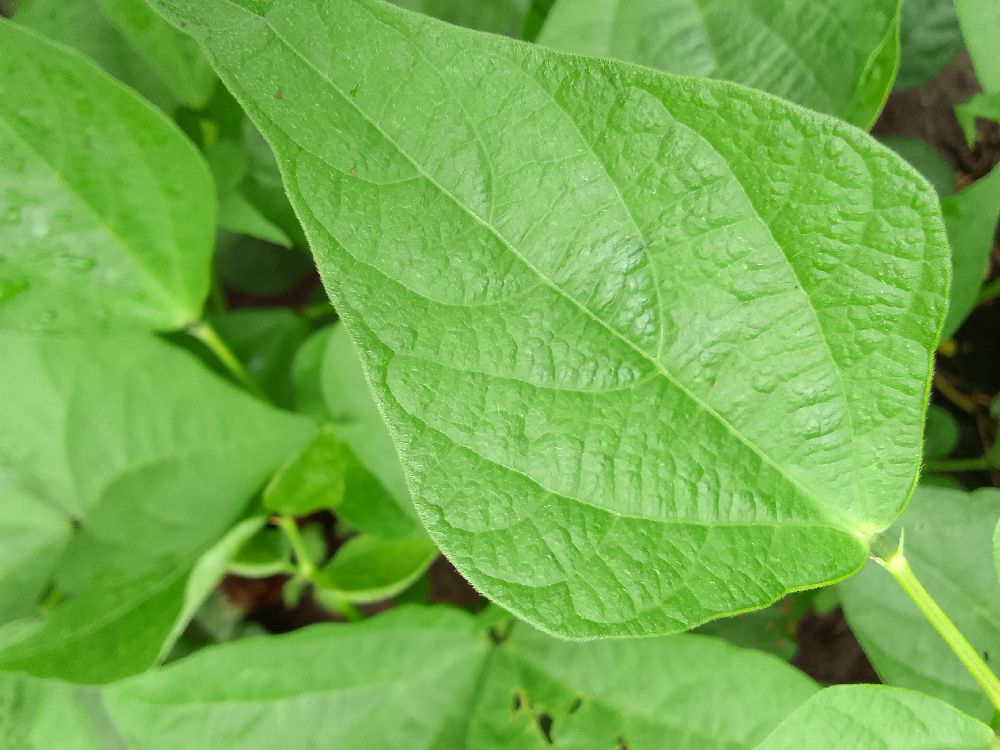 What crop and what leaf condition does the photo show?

common bean, healthy
